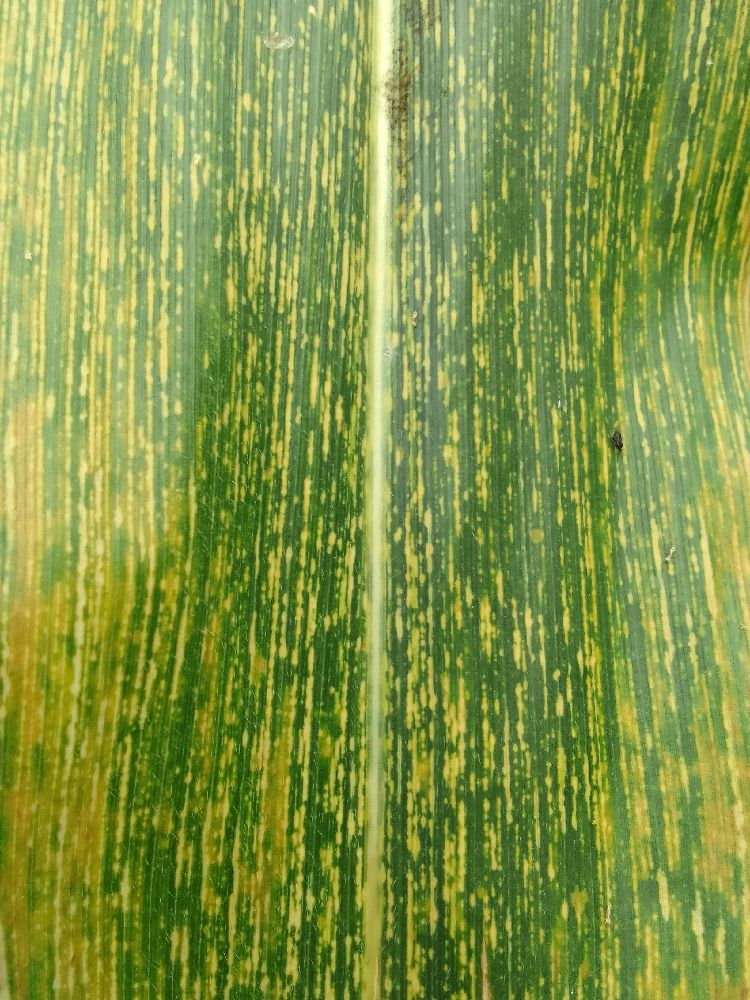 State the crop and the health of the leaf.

maize, maize streak virus
